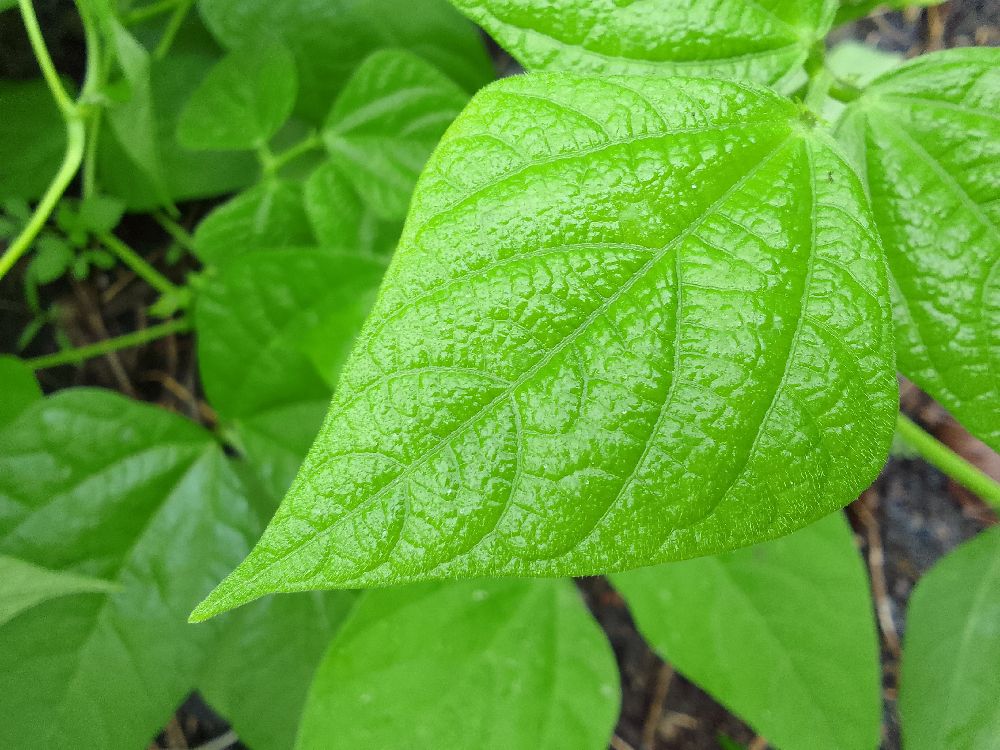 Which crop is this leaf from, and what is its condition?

common bean, healthy
